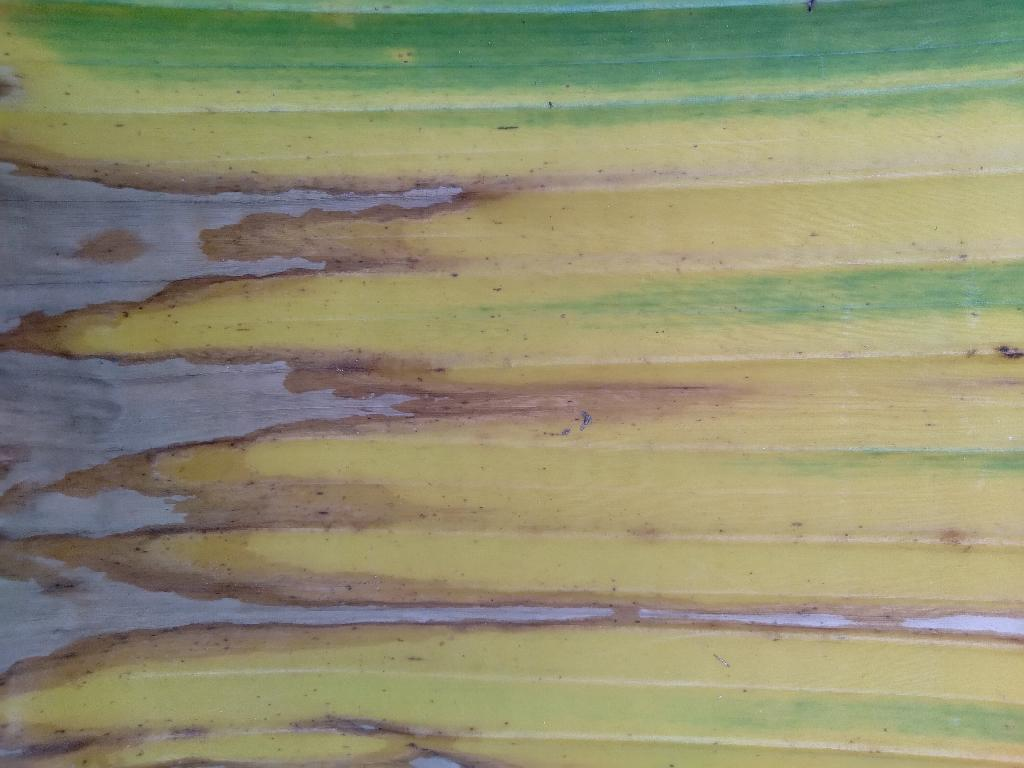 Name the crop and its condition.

banana, fusarium wilt race 1
